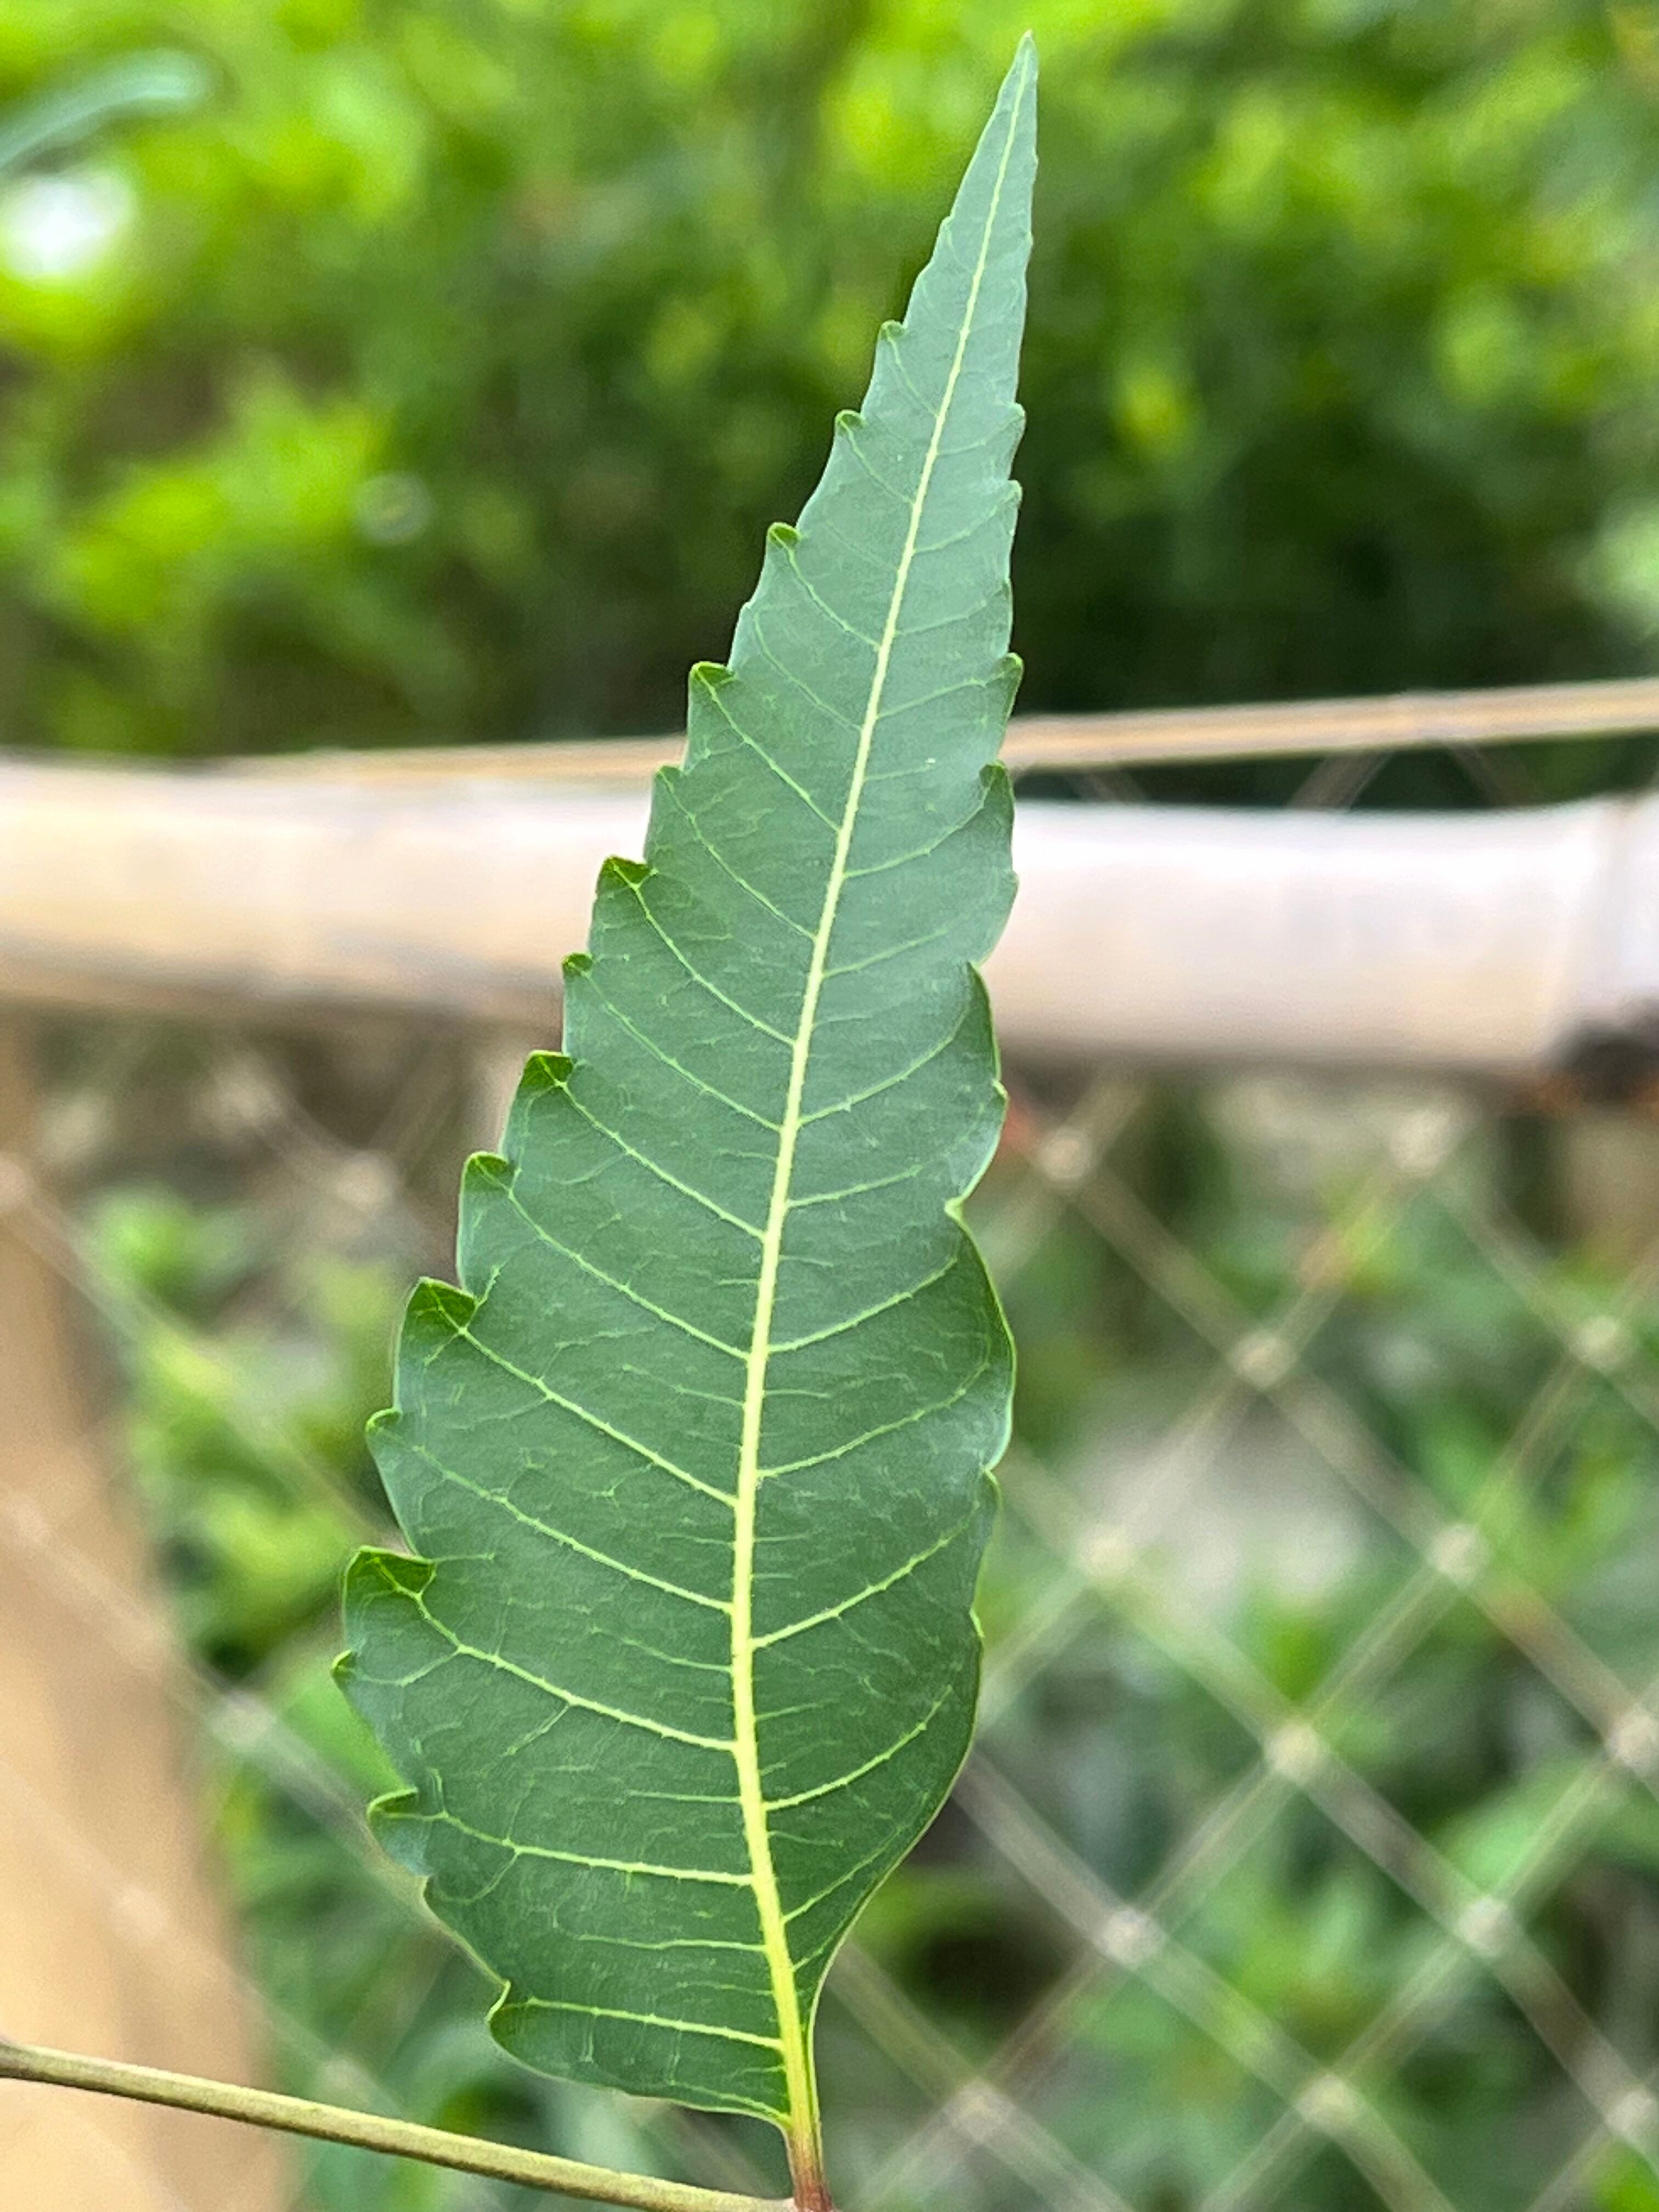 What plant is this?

neem
